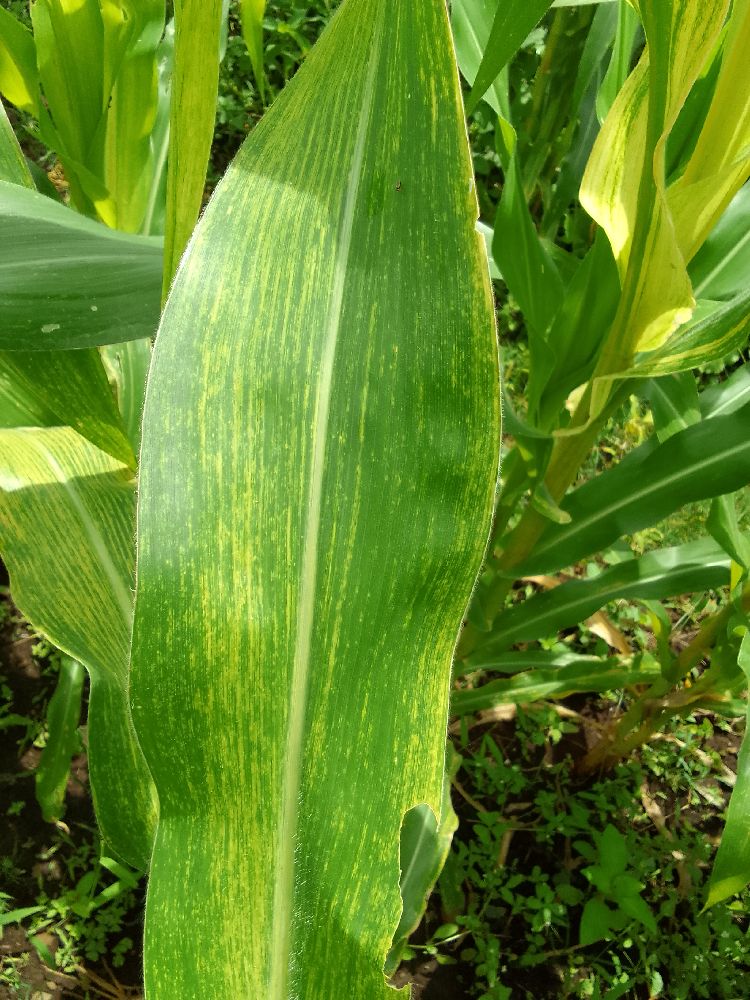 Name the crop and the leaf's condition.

maize, maize lethal necrosis
